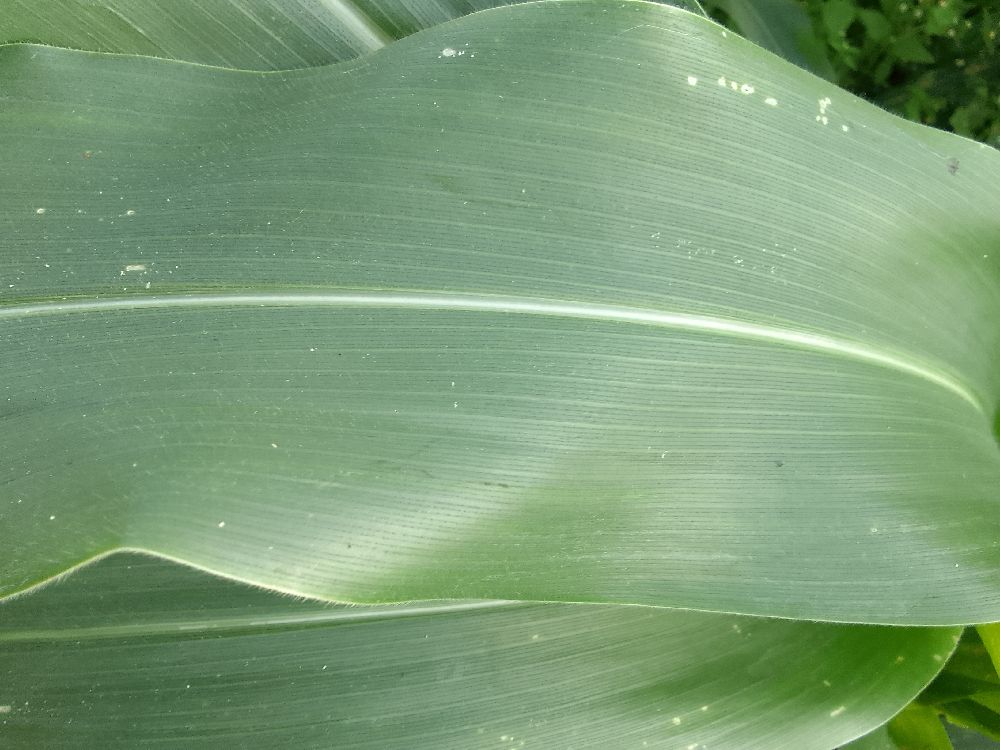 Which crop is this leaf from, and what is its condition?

maize, healthy
